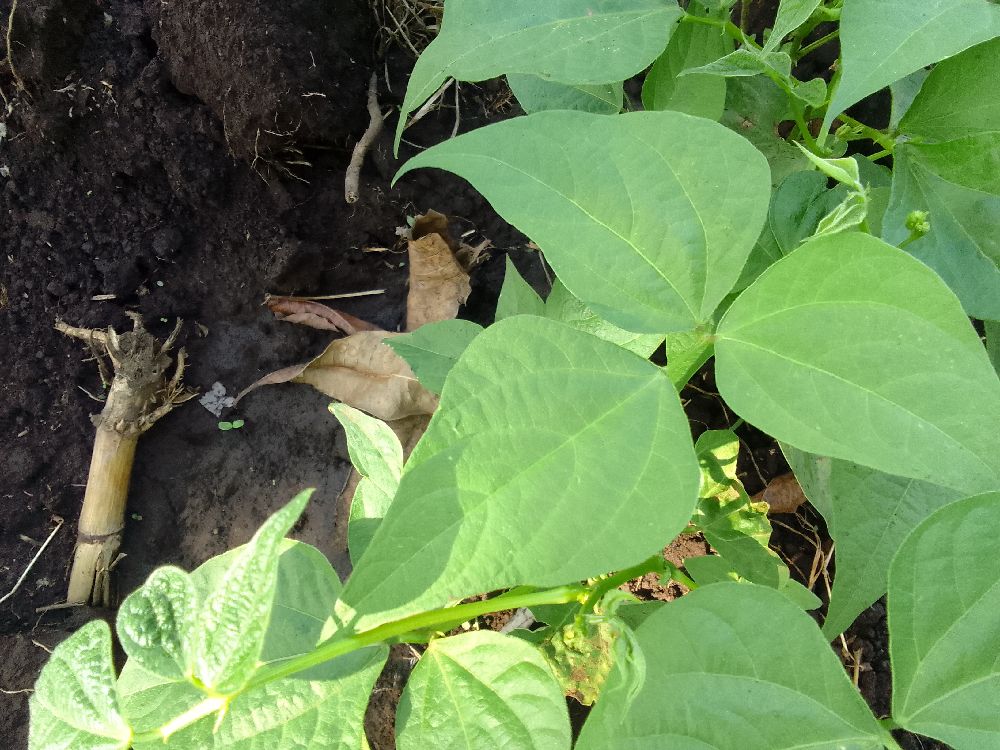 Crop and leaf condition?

common bean, healthy
